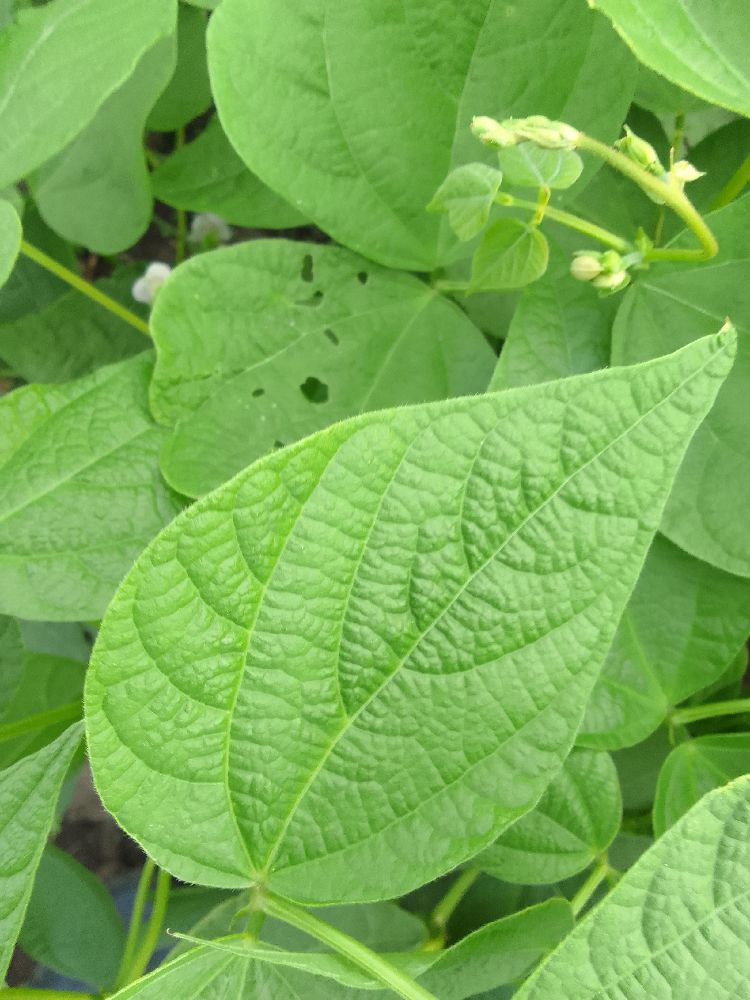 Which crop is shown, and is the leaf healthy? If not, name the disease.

common bean, healthy
